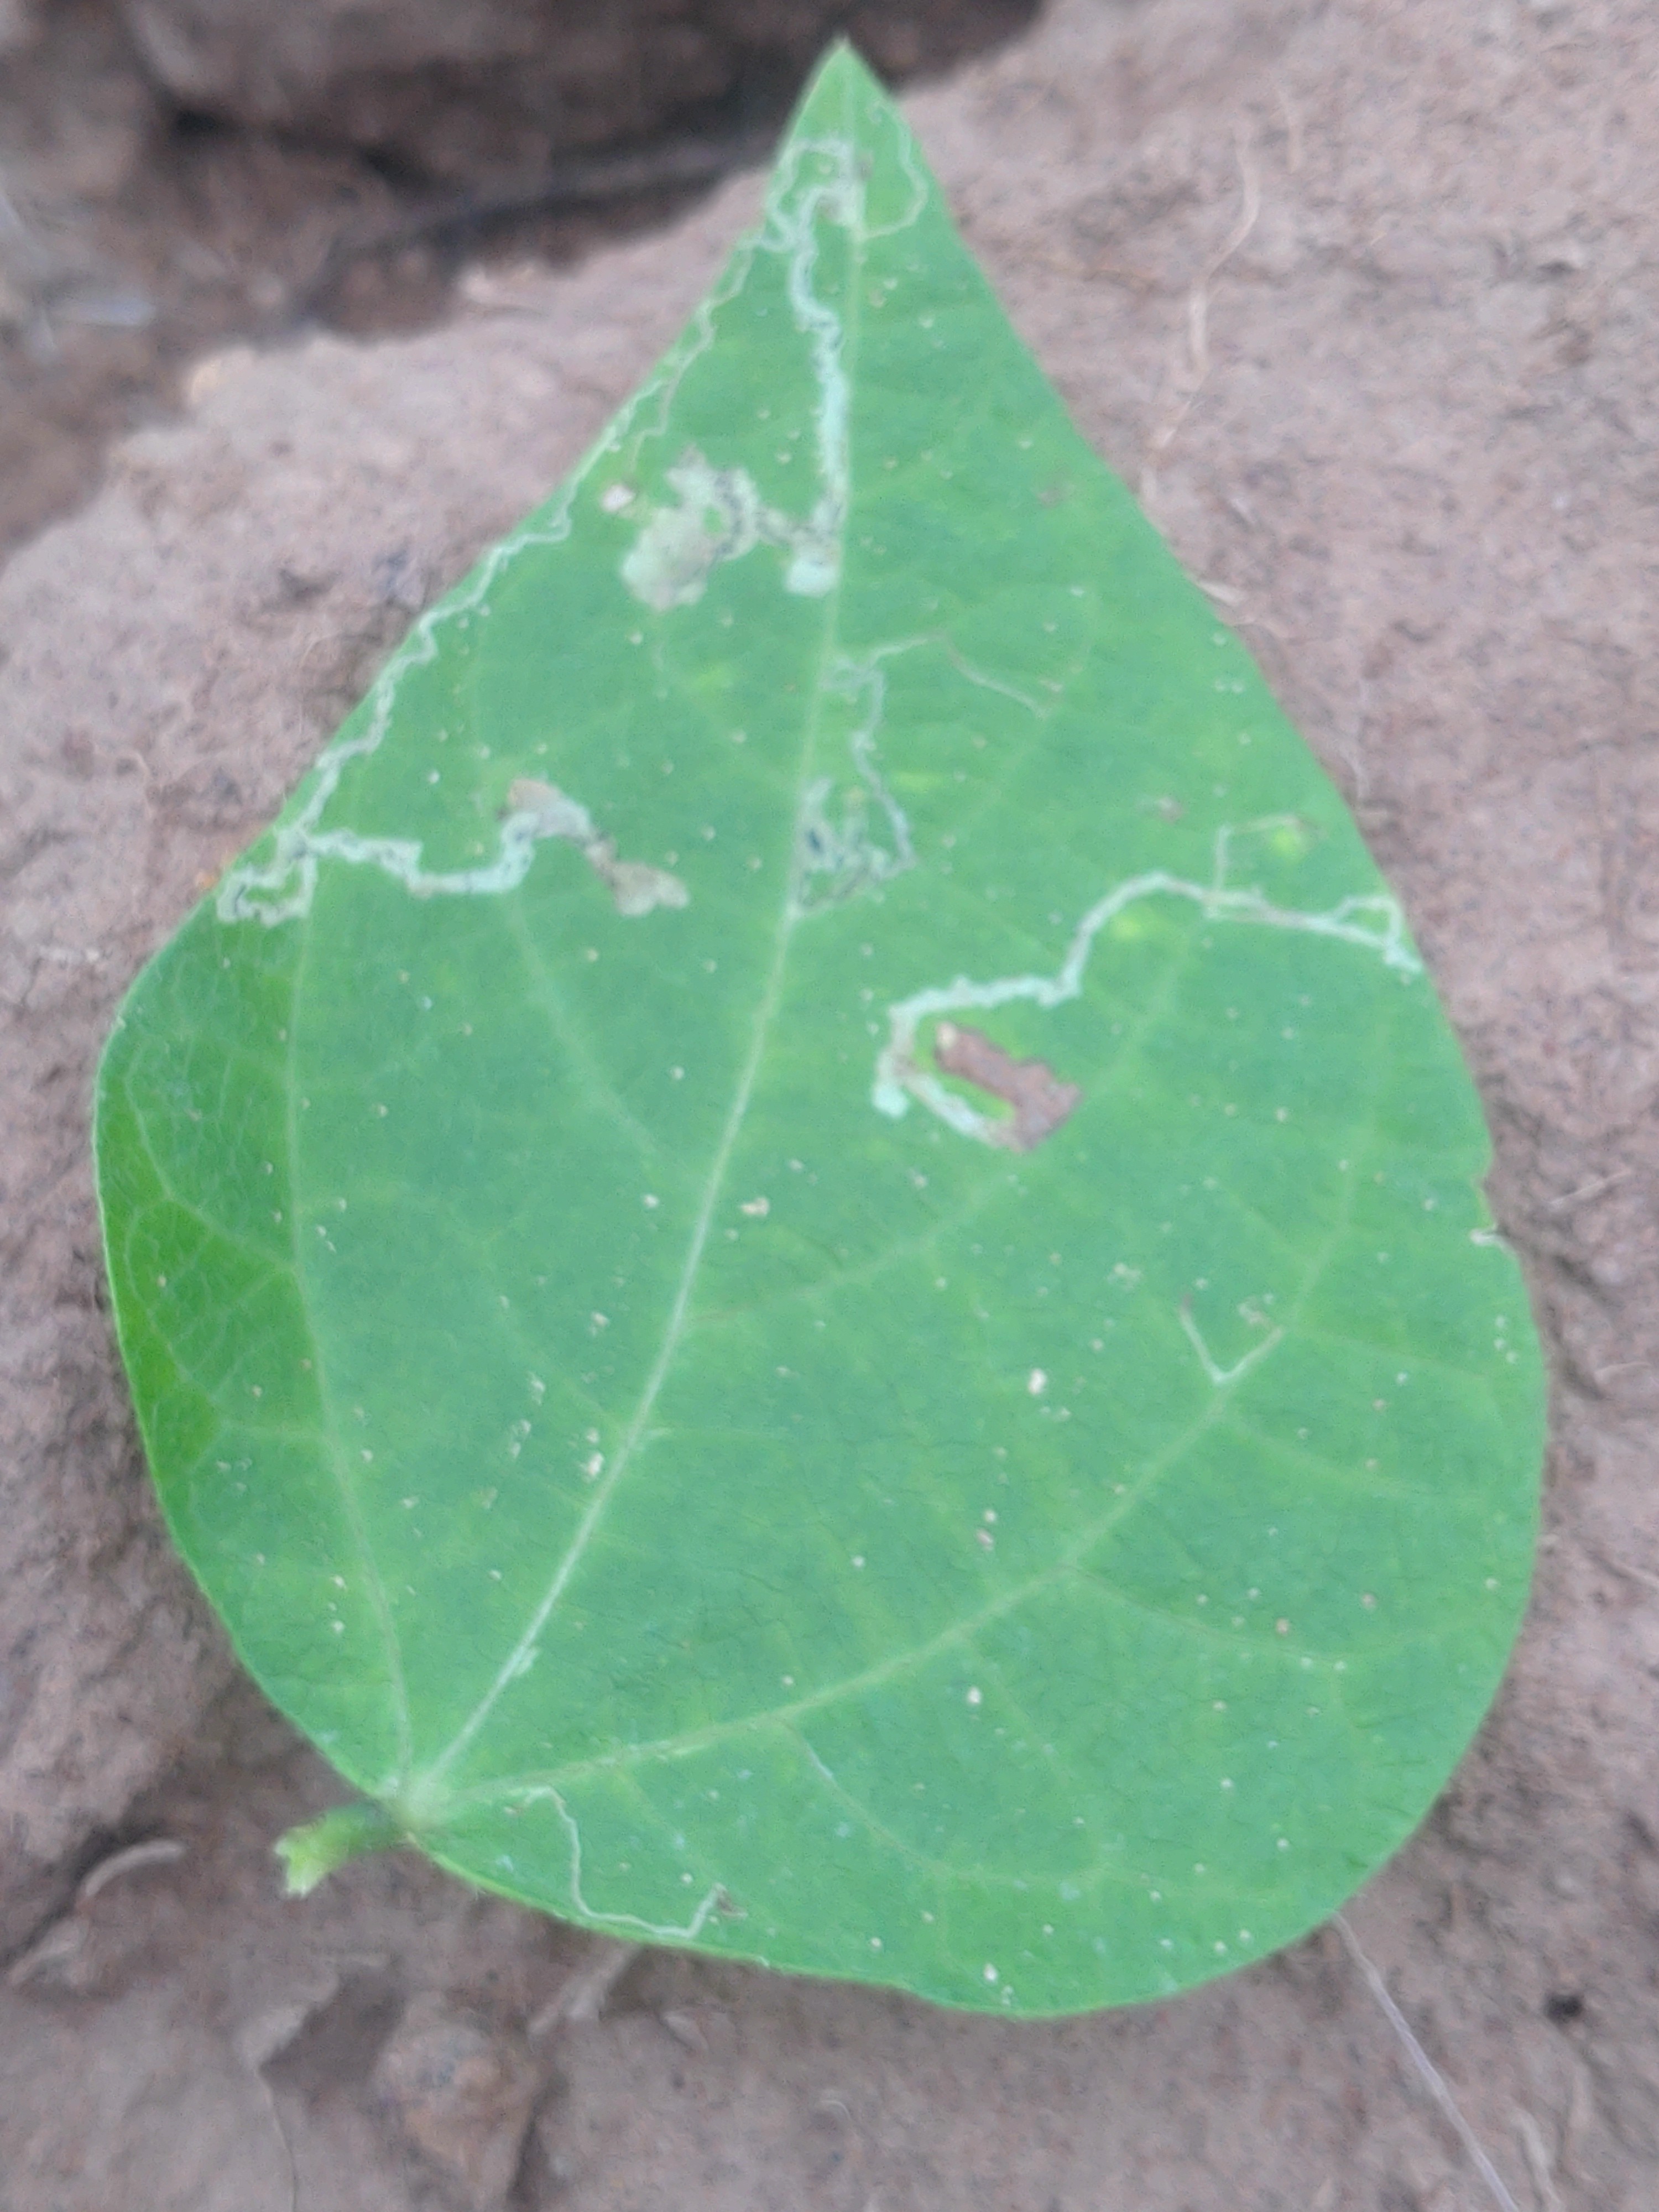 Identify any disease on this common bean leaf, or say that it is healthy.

anthracnose
